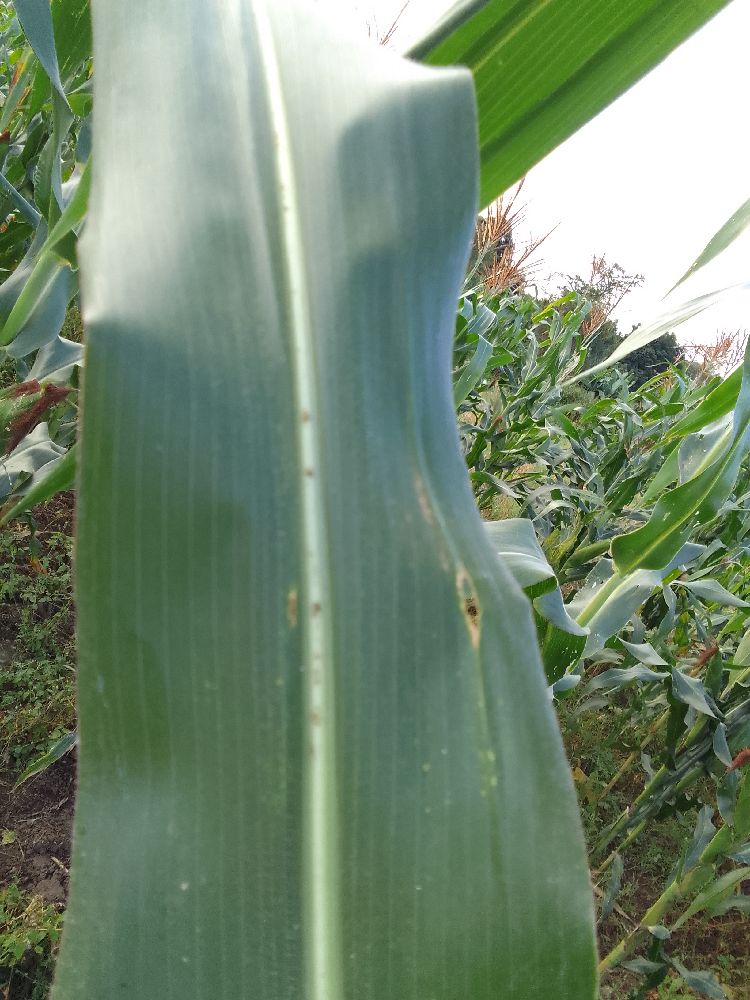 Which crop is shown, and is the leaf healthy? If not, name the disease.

maize, healthy
